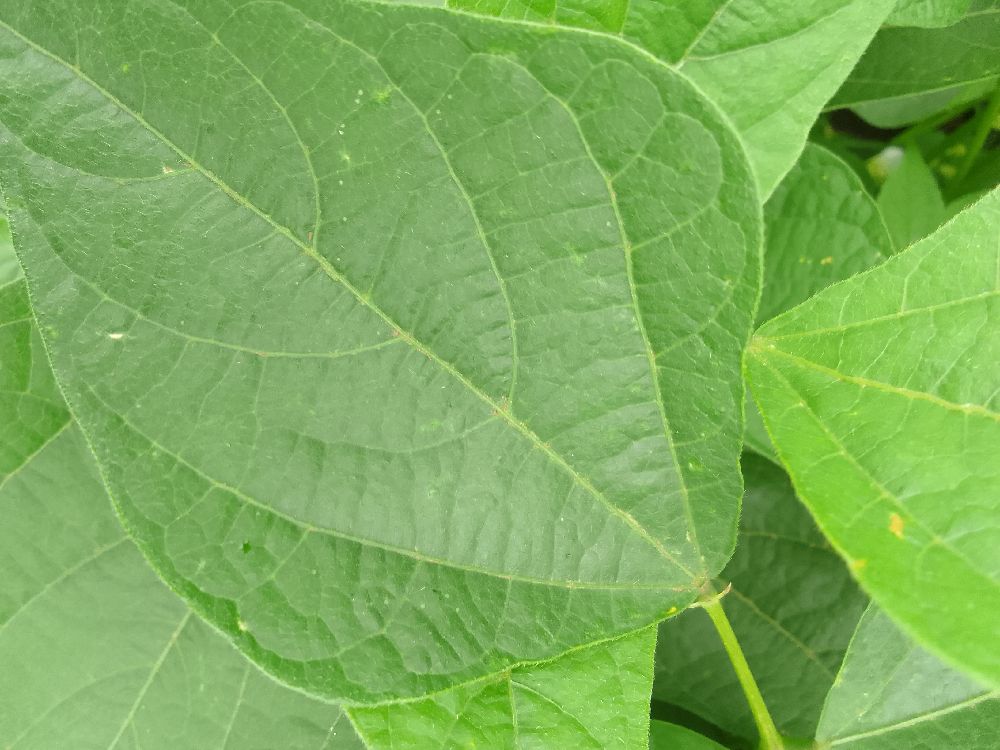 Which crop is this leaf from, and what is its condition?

common bean, healthy
